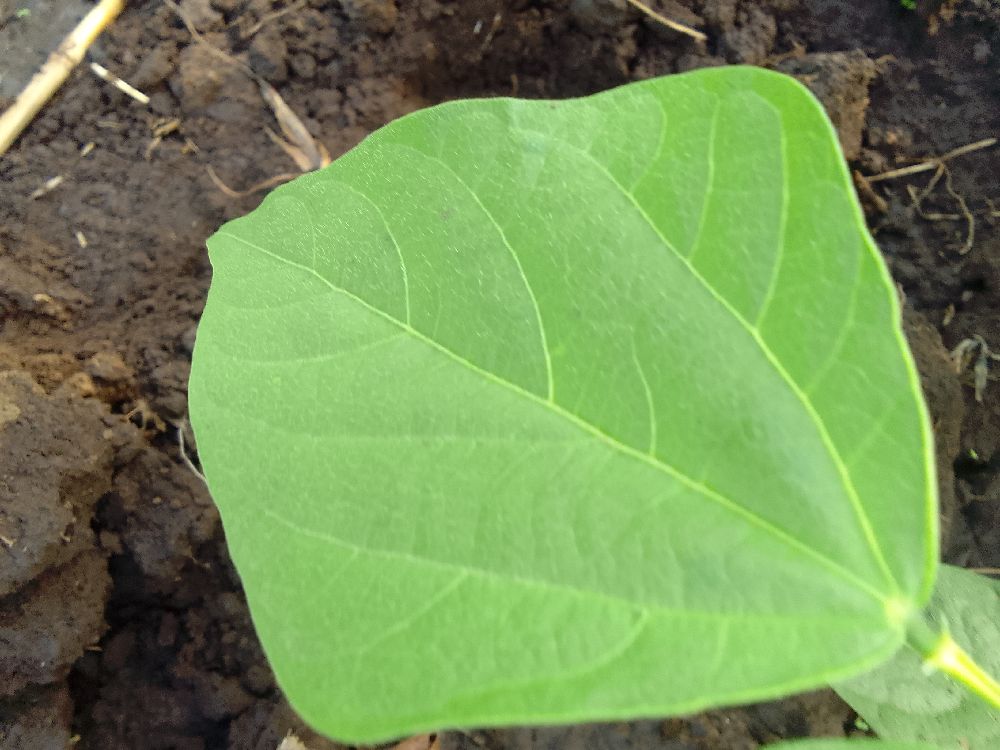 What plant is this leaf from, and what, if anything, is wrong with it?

common bean, healthy
